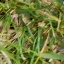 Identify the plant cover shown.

grass
